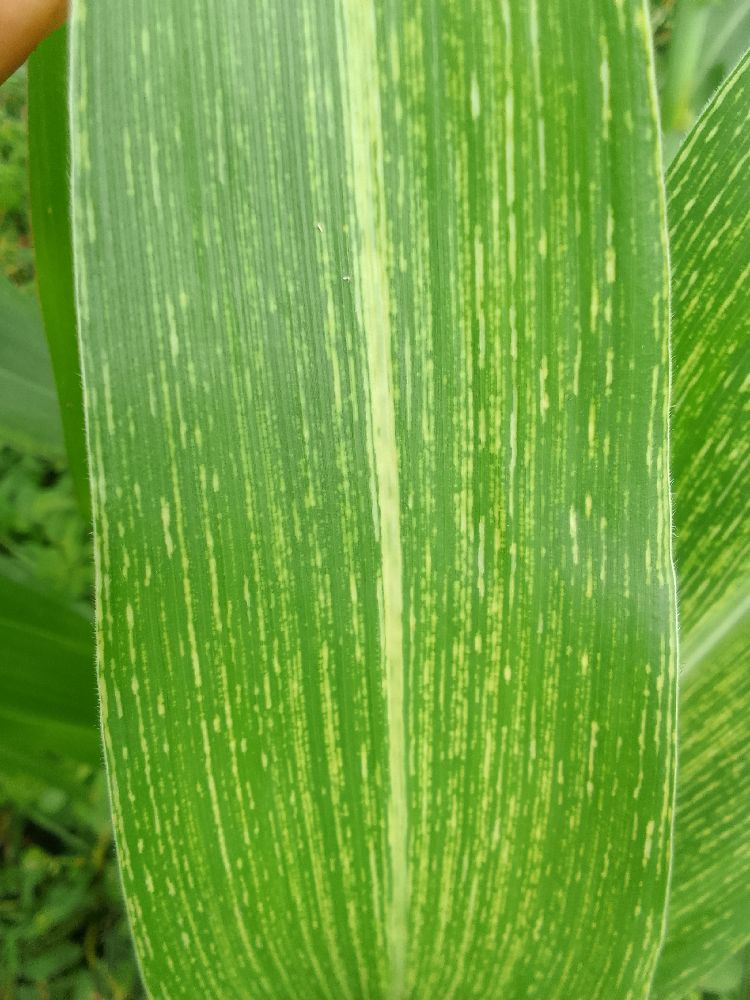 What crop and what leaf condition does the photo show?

maize, maize streak virus
